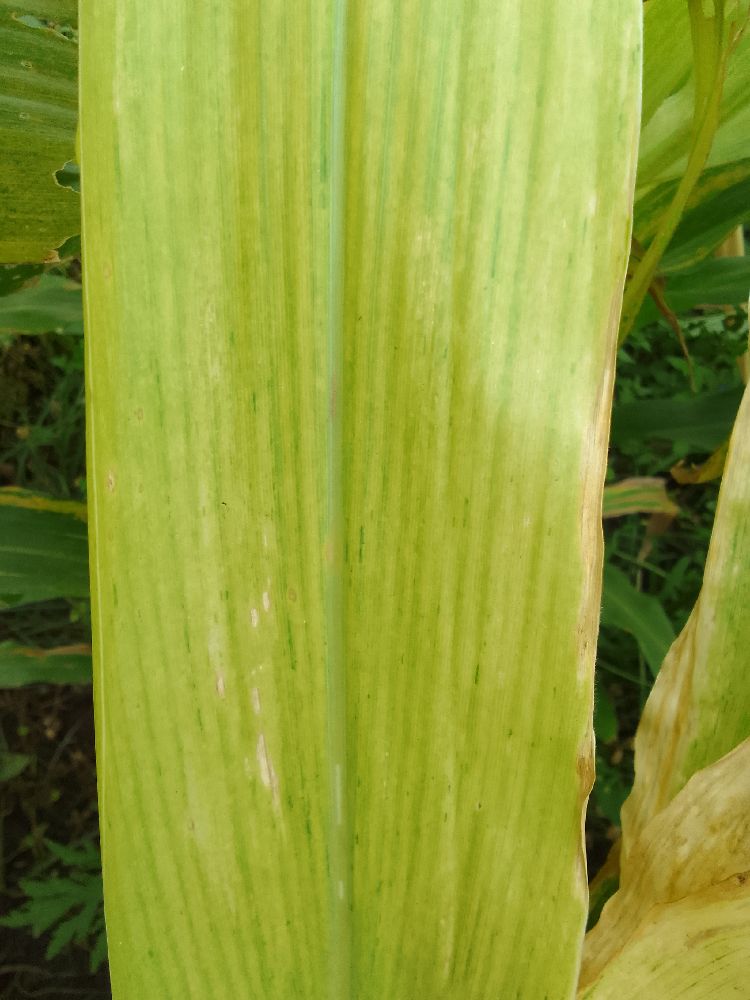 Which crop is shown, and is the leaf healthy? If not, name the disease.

maize, maize lethal necrosis
